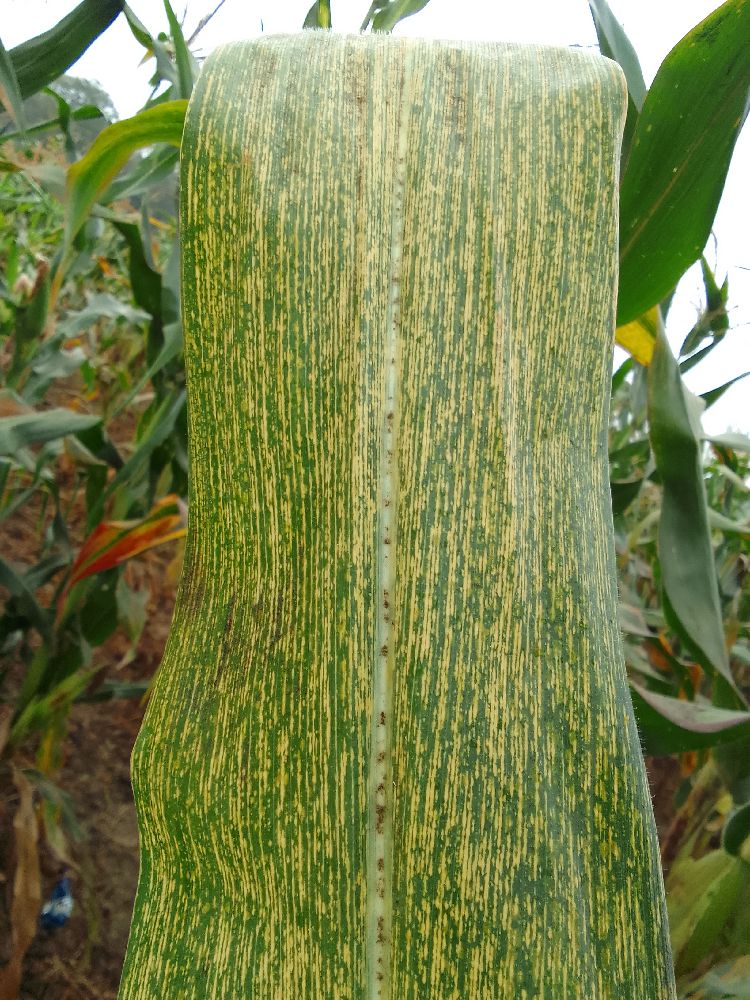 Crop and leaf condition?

maize, maize streak virus
